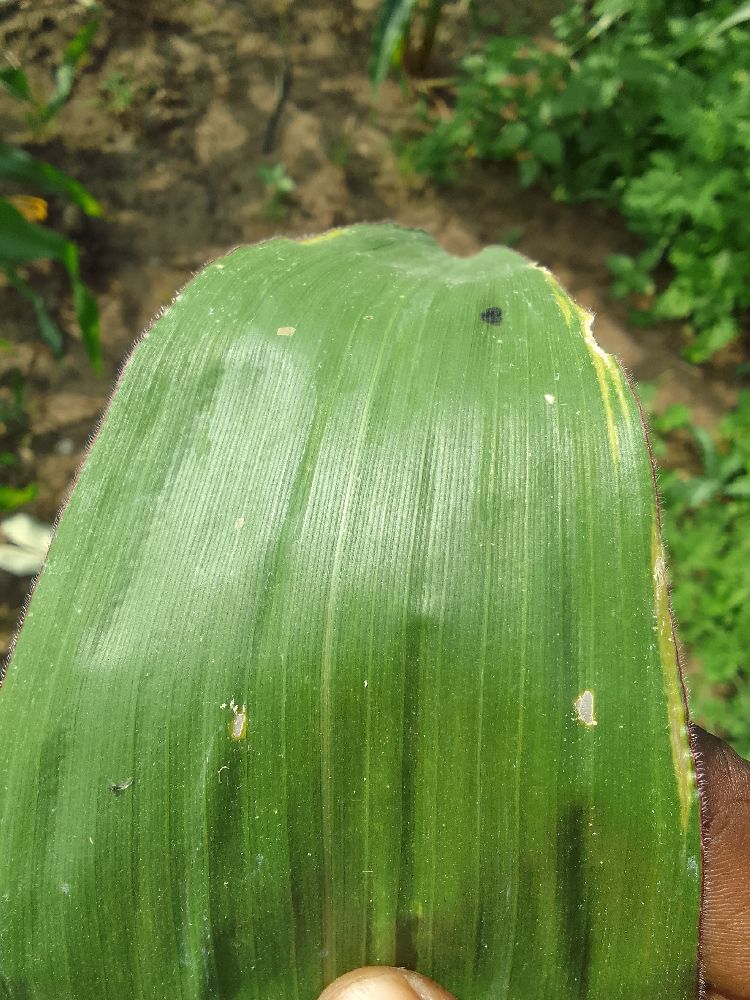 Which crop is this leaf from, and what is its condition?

maize, healthy
